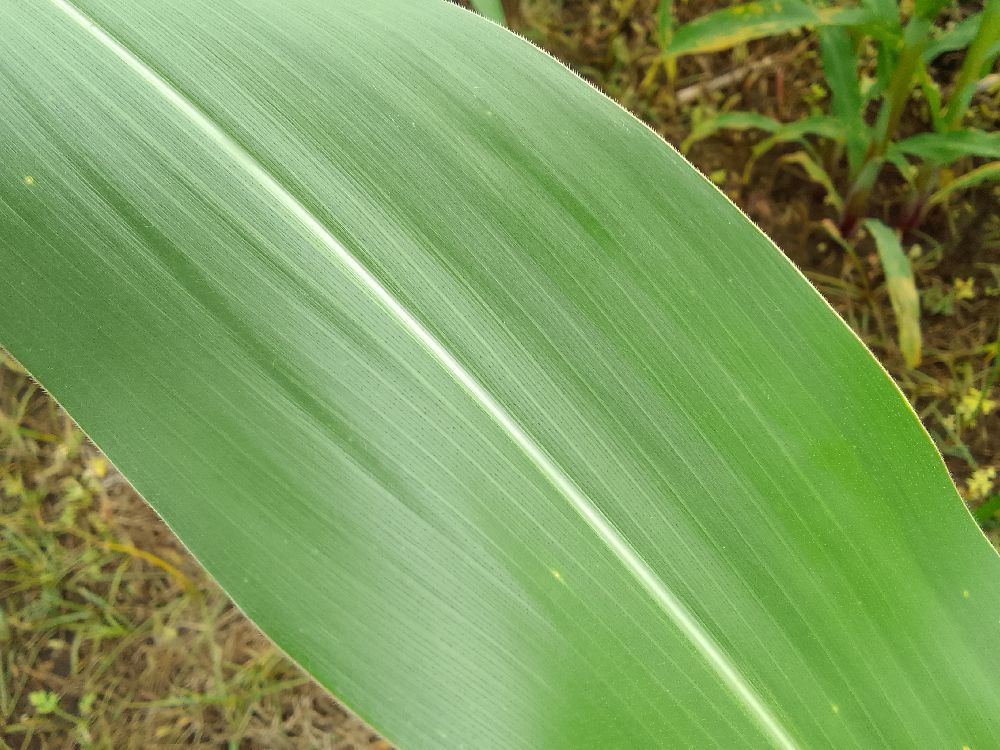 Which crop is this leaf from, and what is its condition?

maize, healthy
